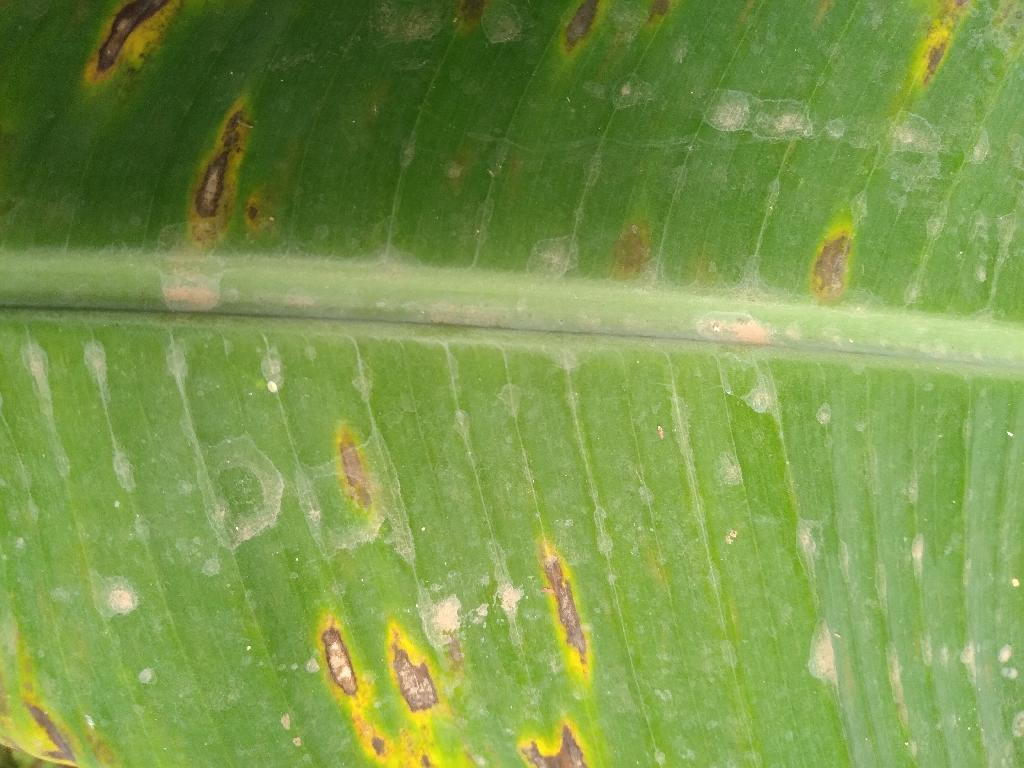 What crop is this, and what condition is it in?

banana, black sigatoka
